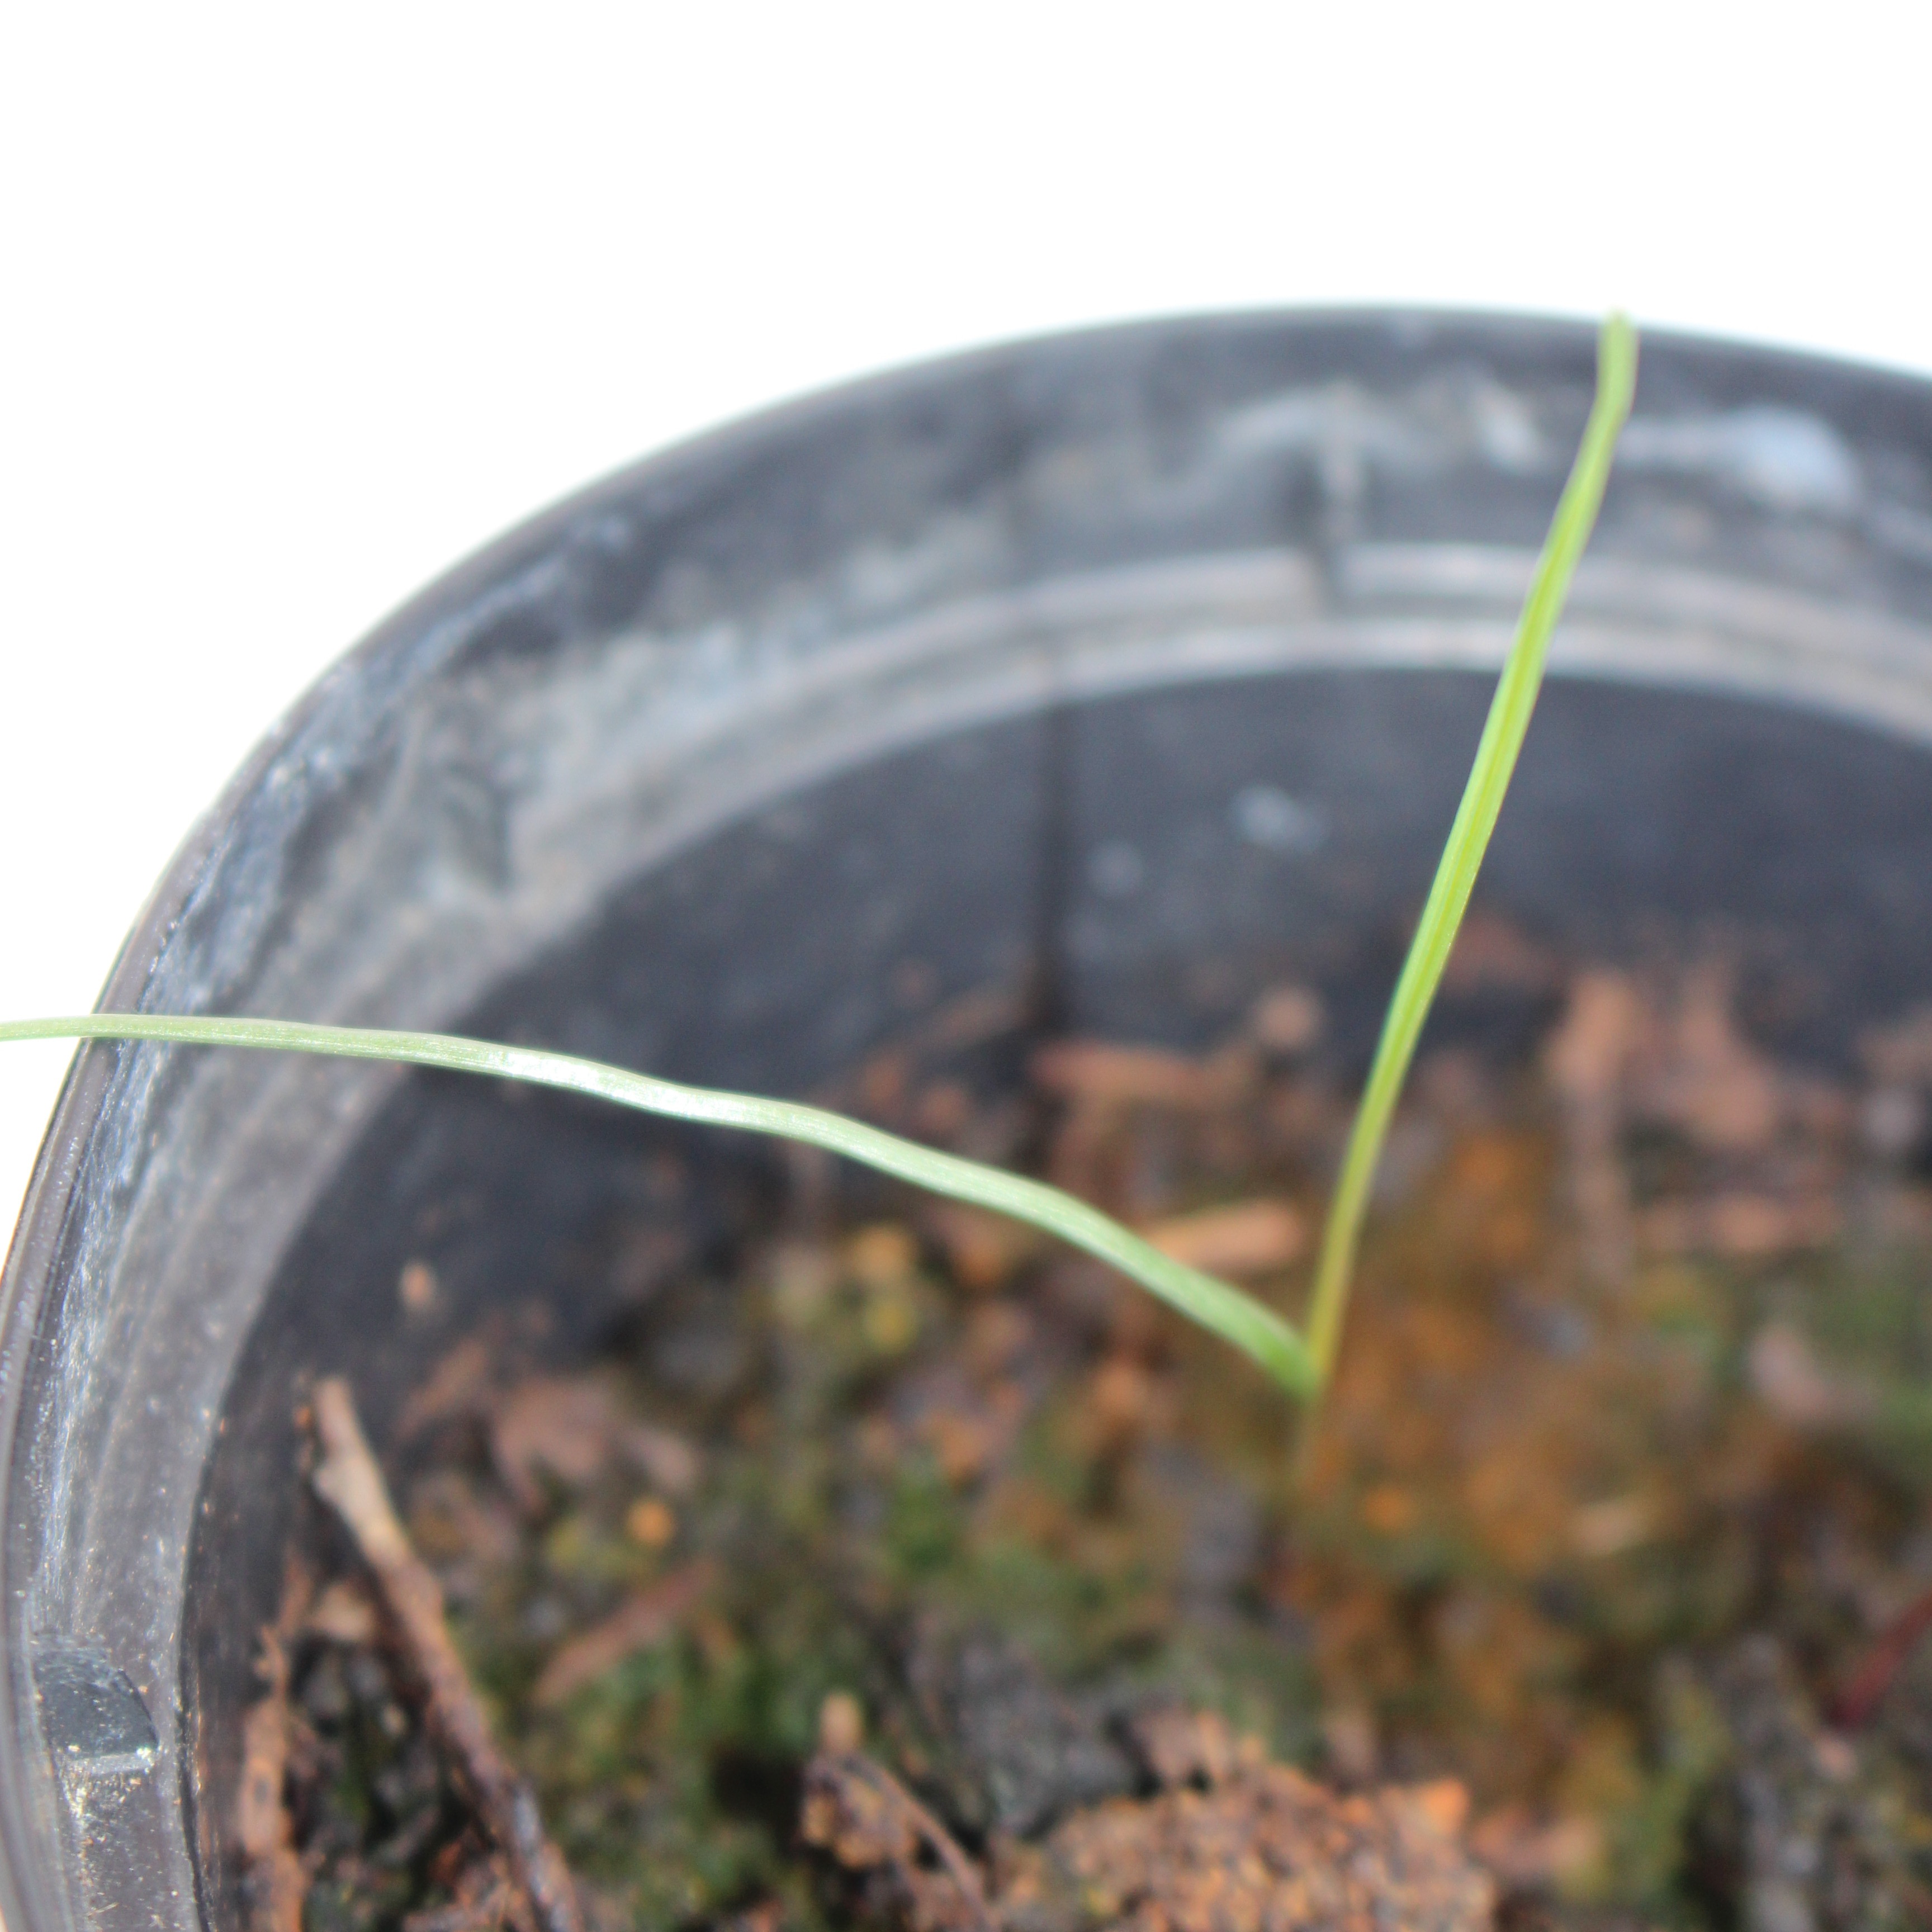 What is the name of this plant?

Lolium multiflorum
